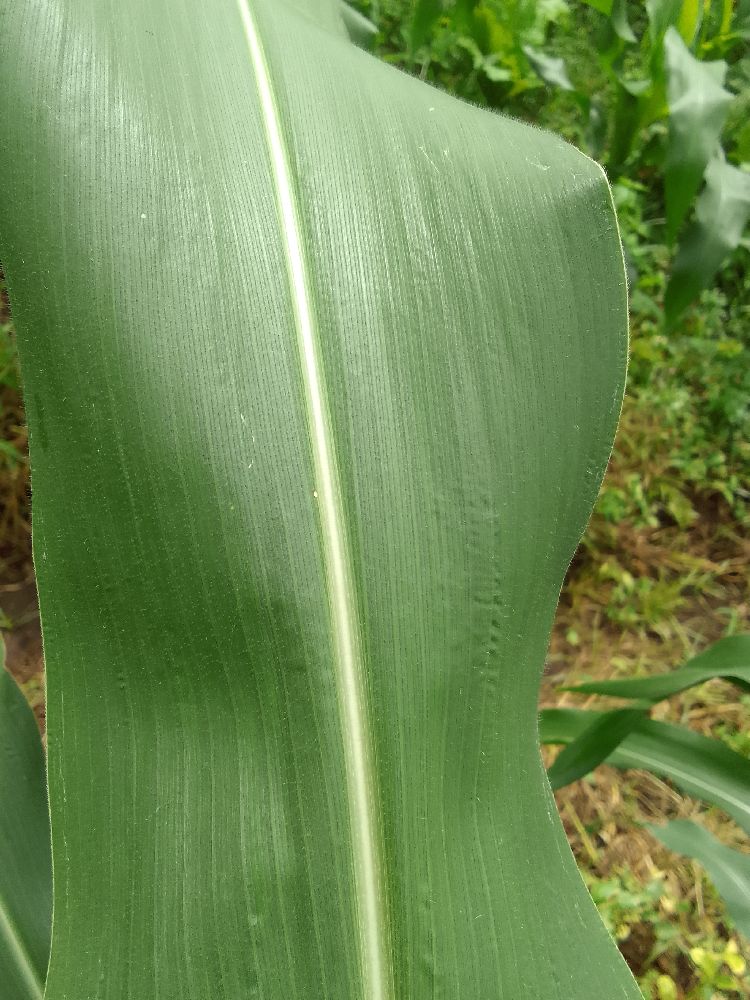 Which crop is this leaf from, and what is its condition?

maize, healthy
